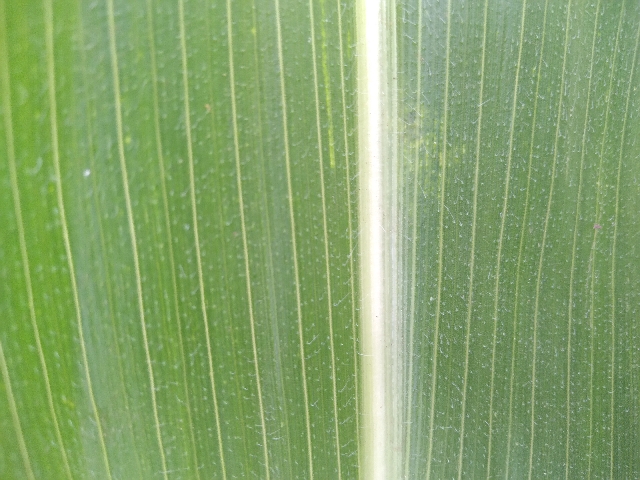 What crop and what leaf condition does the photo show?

maize, healthy
